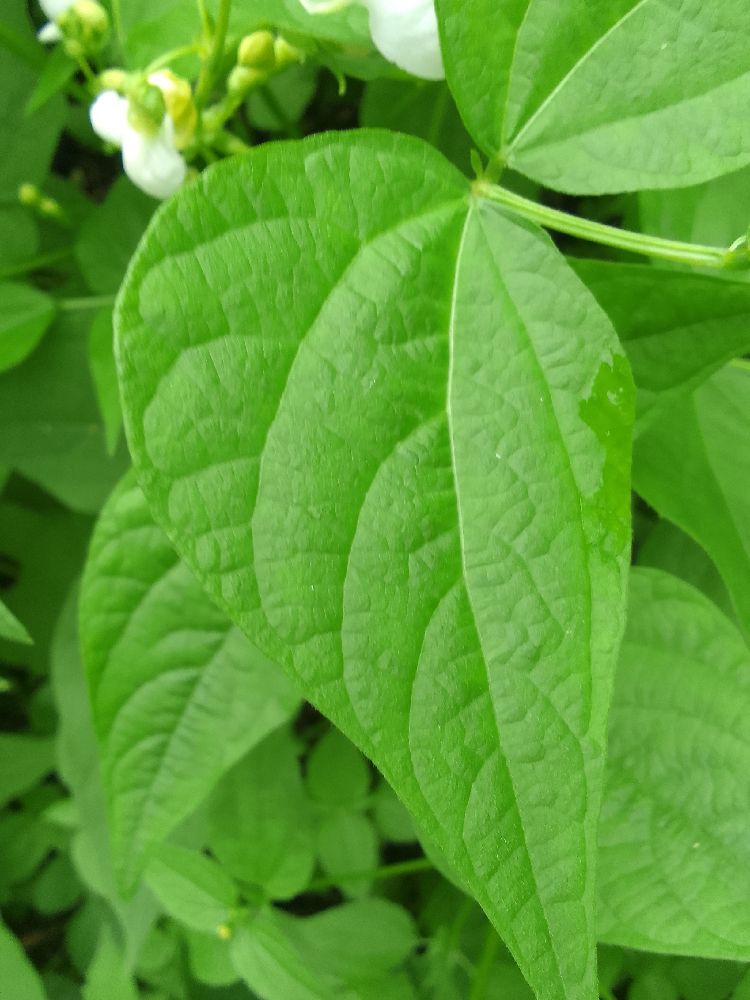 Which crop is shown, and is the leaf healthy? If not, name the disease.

common bean, healthy
